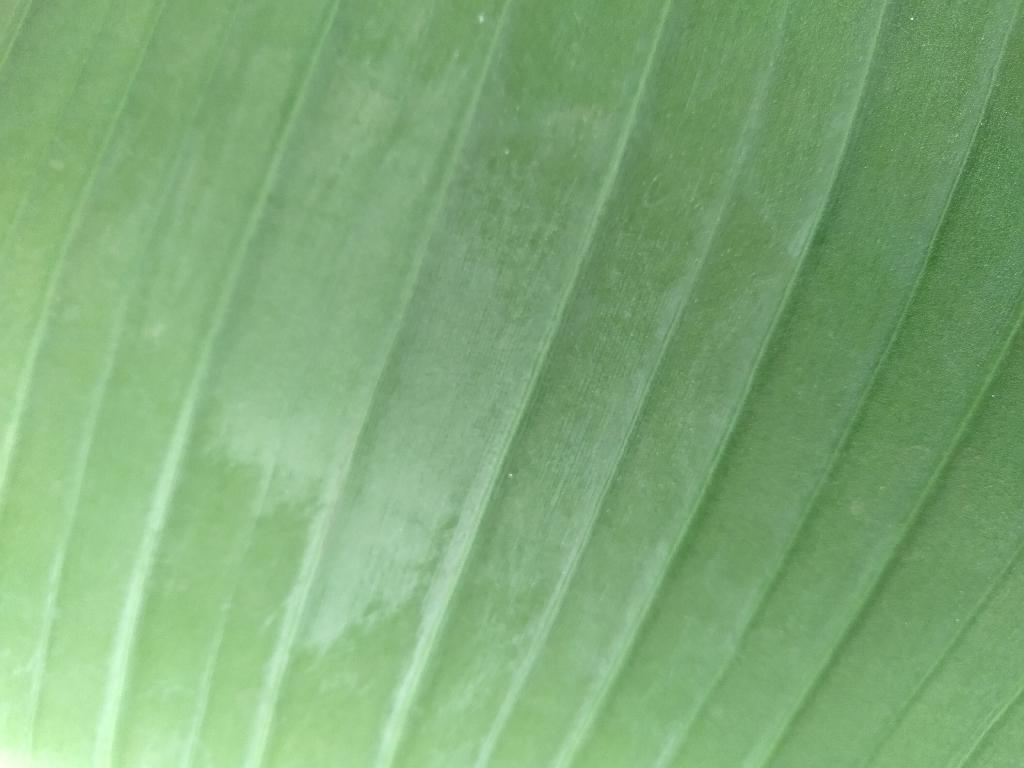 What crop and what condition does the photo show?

banana, healthy
